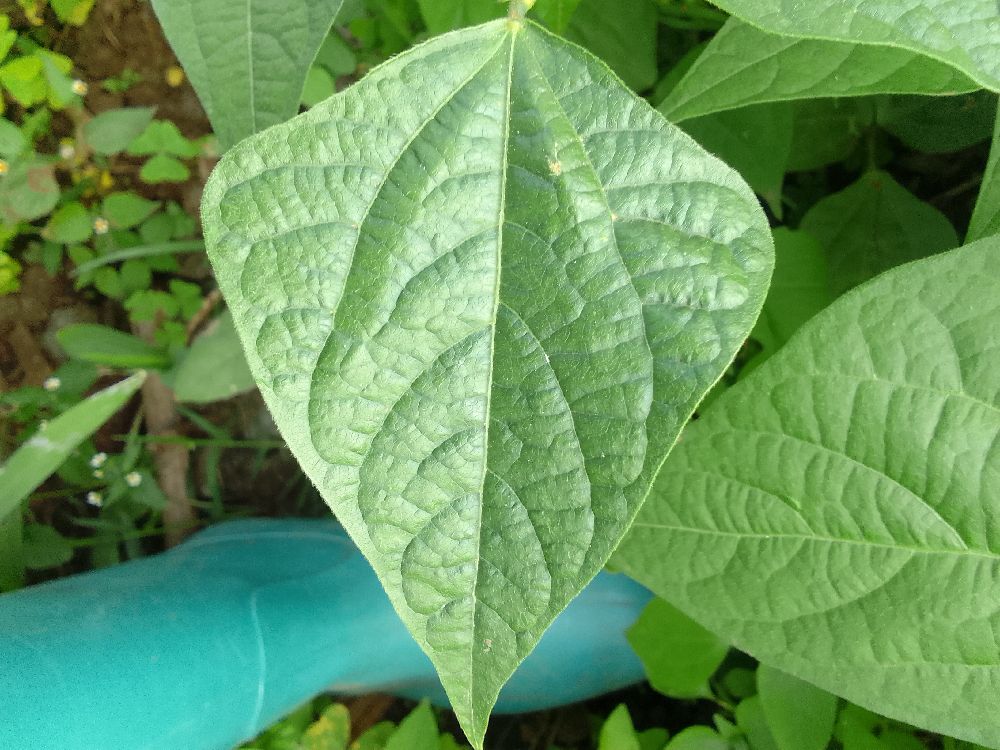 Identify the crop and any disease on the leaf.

common bean, healthy
